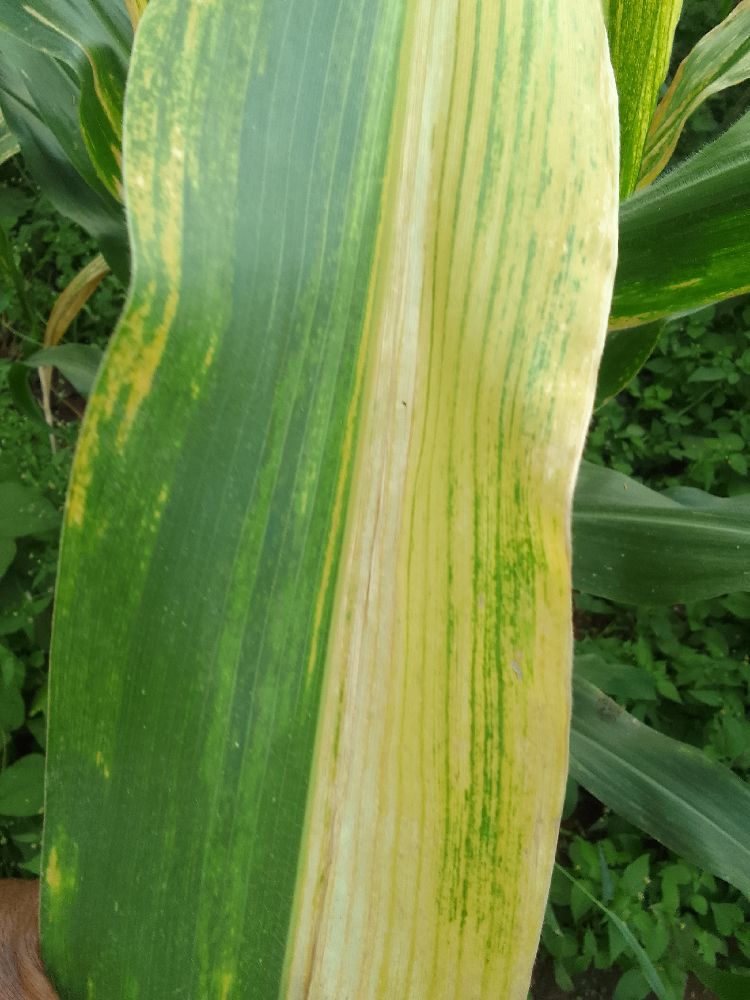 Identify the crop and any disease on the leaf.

maize, maize lethal necrosis
